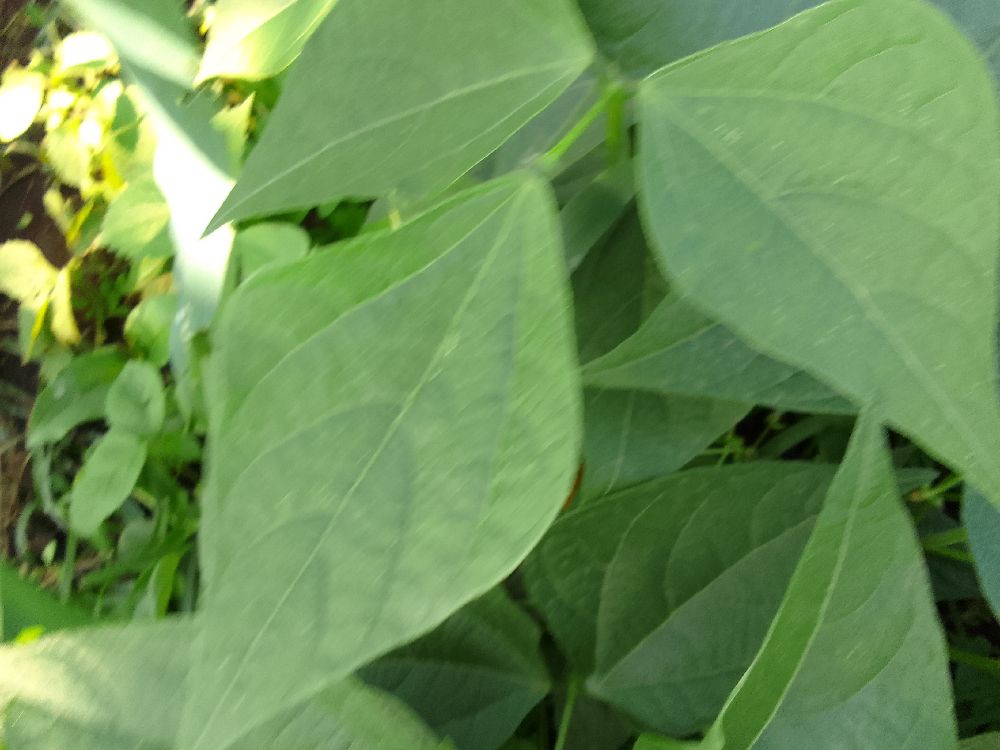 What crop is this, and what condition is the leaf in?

common bean, healthy
